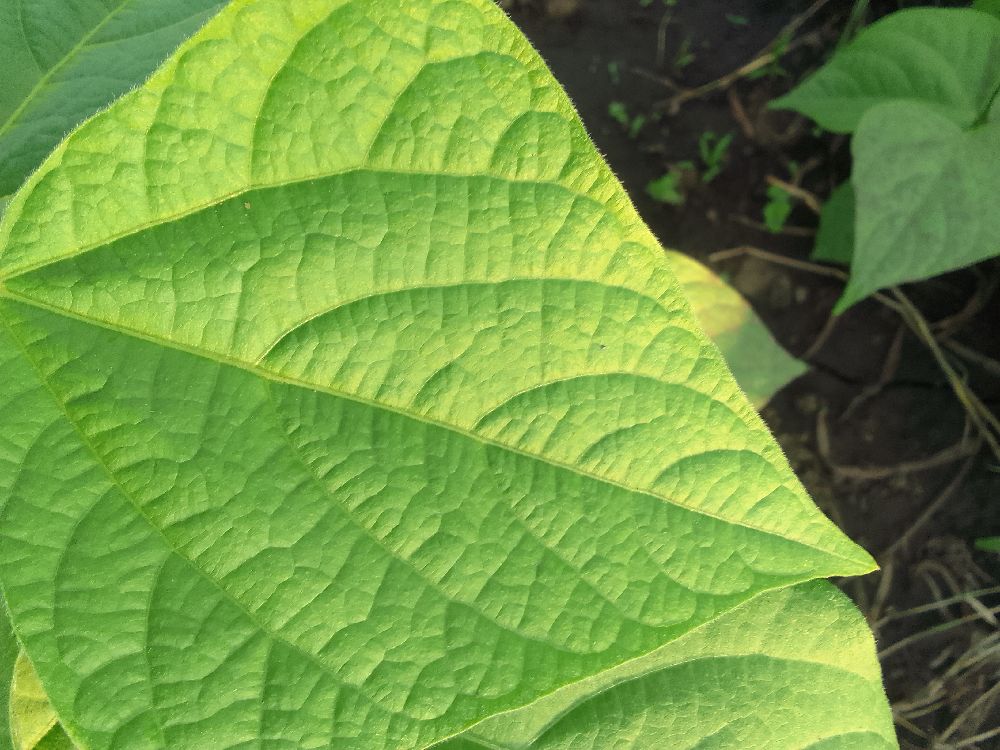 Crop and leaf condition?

common bean, healthy
